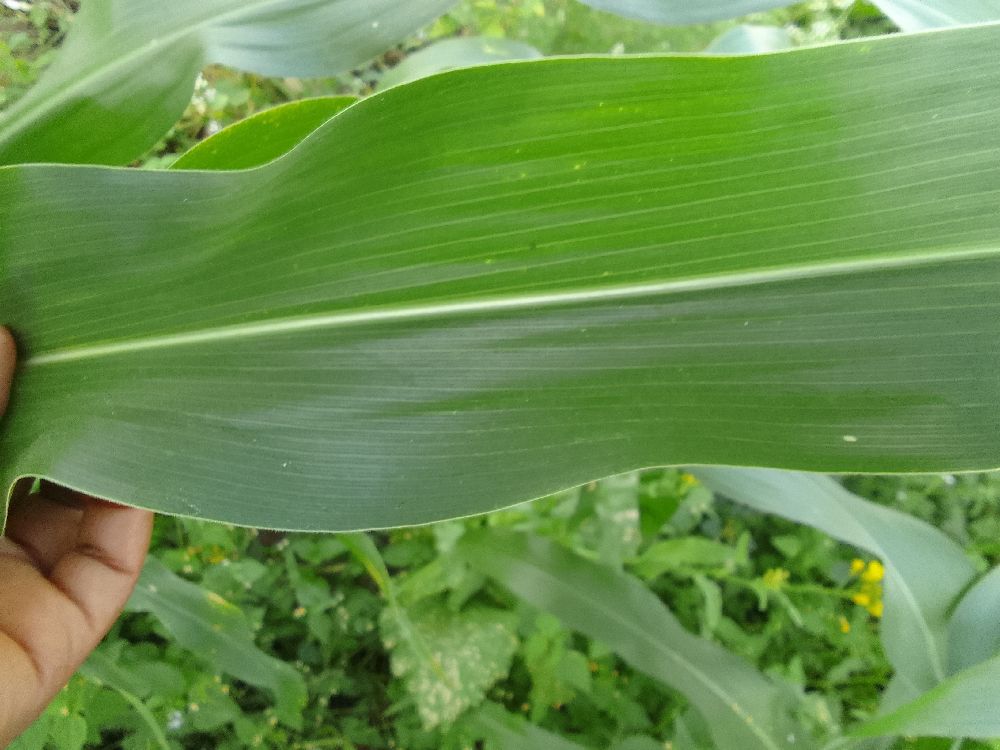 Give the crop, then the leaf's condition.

maize, healthy
